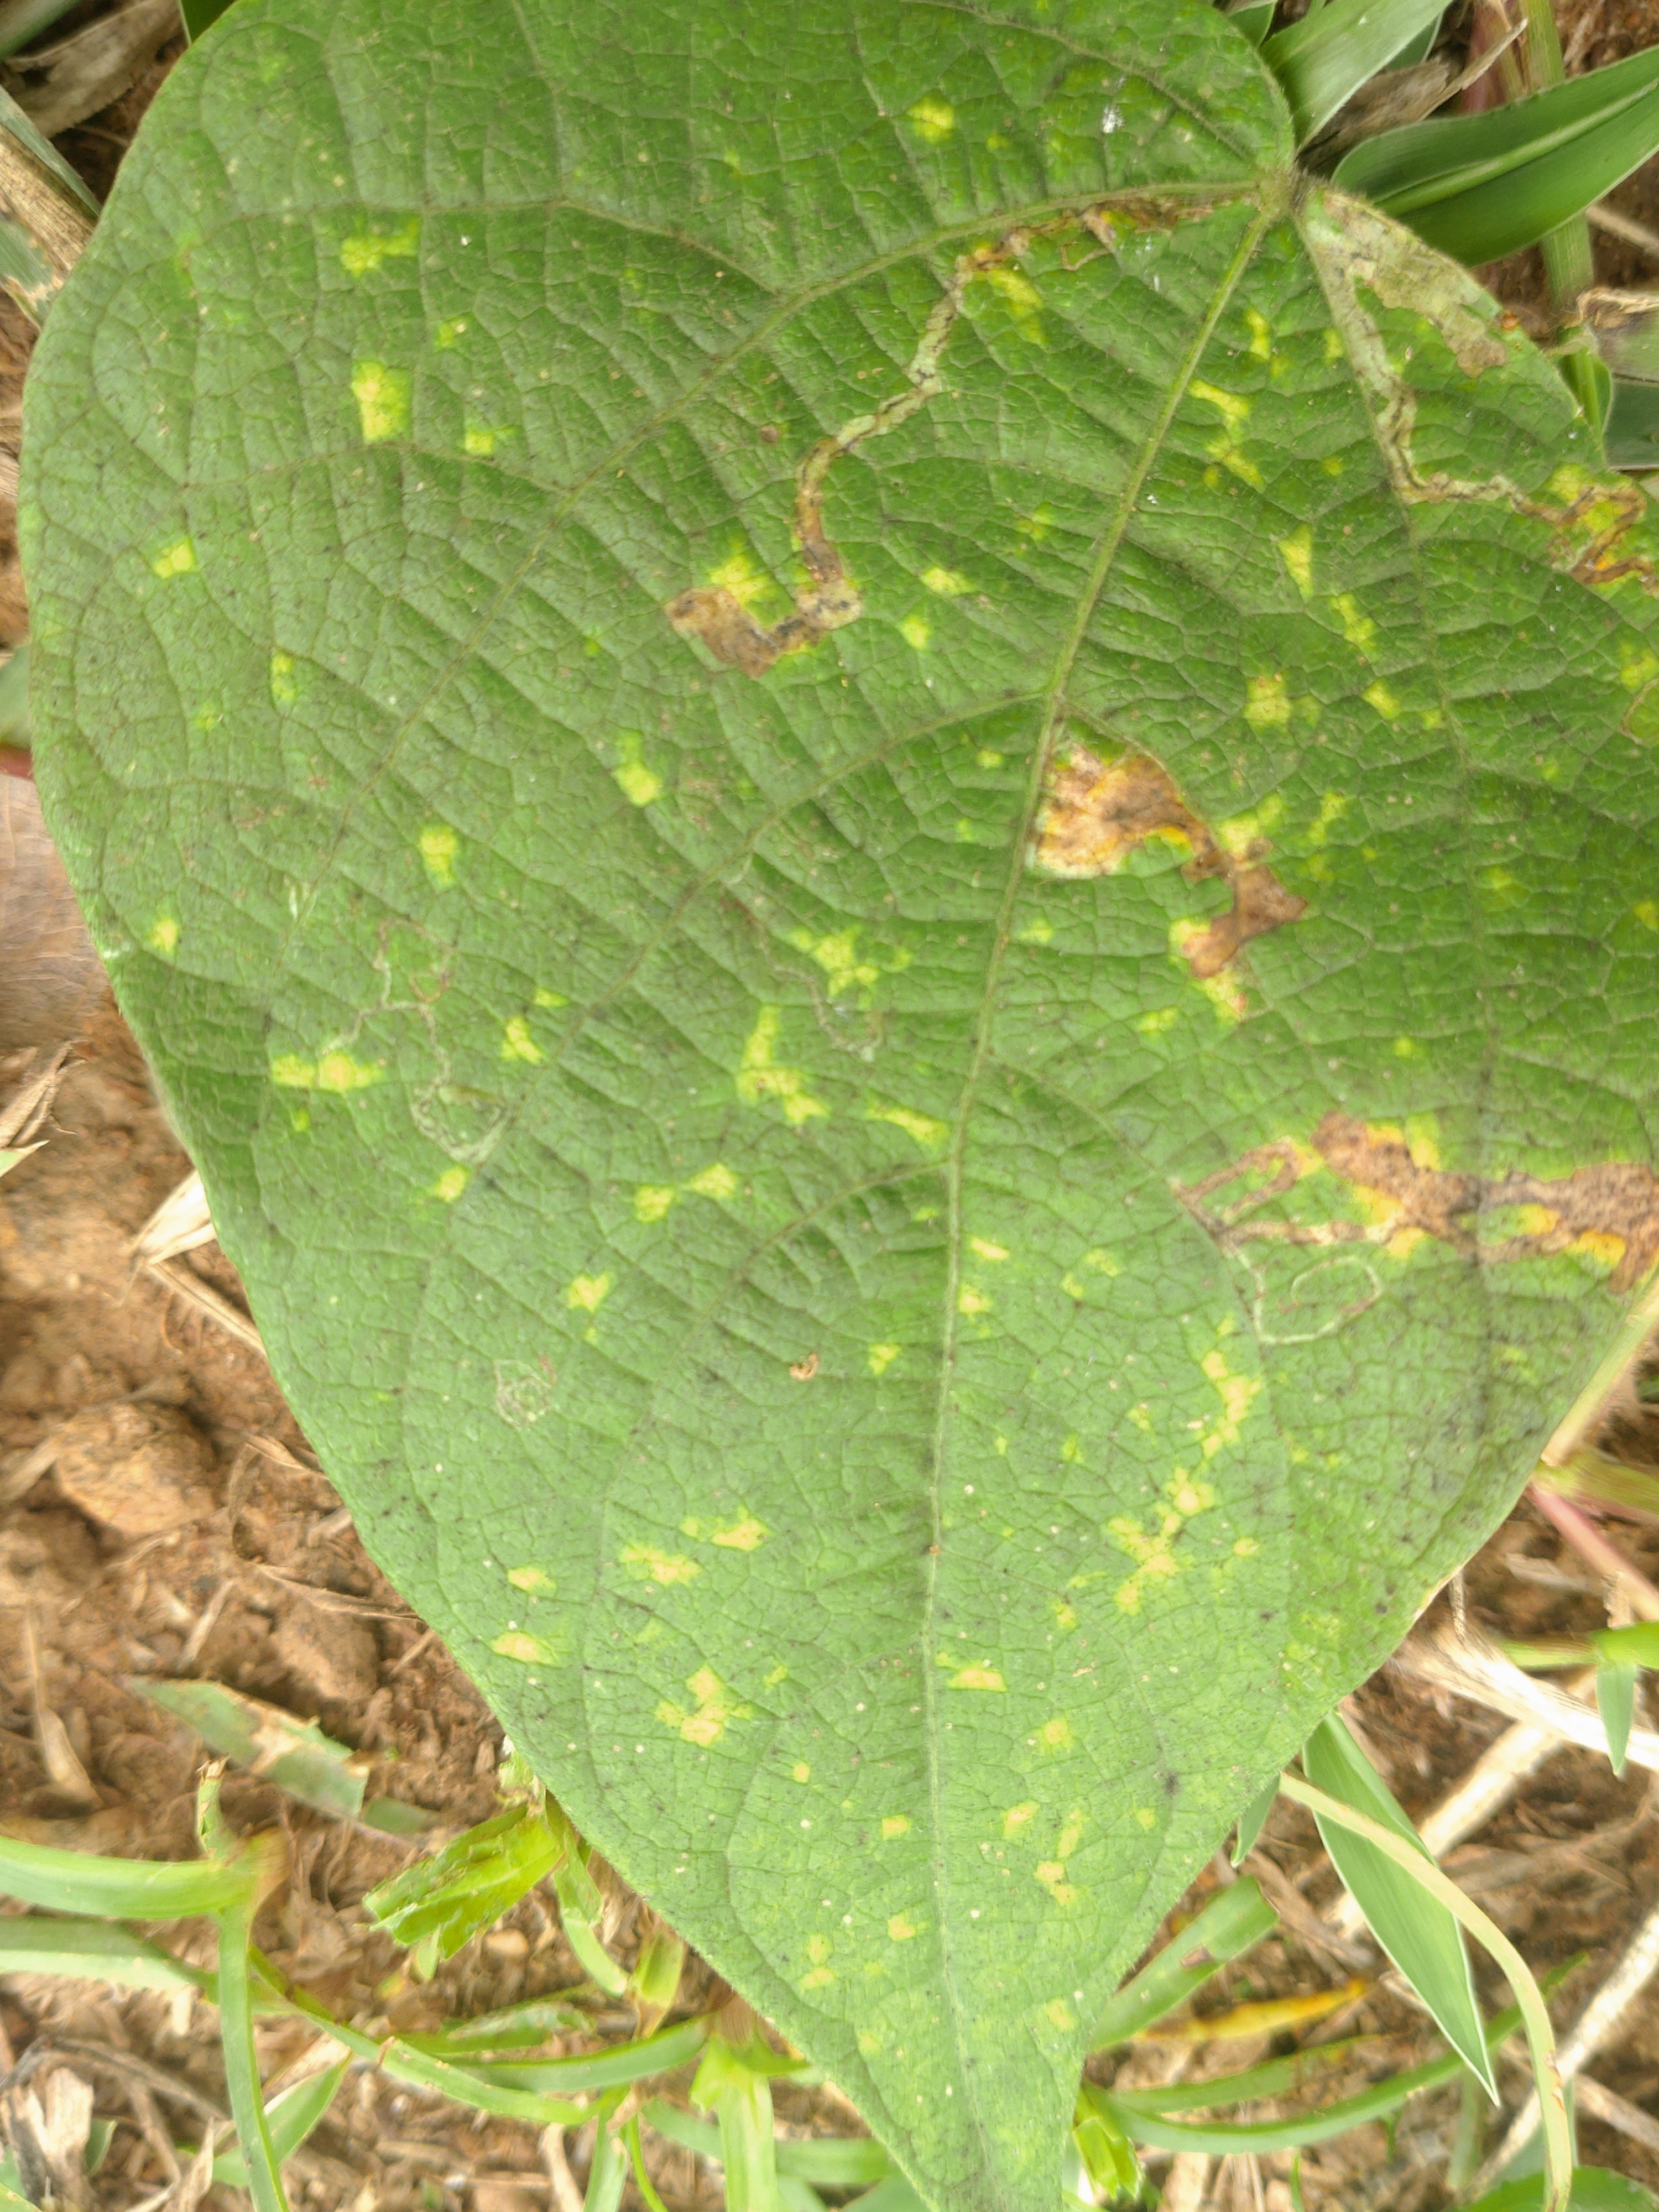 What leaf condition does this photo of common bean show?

rust
